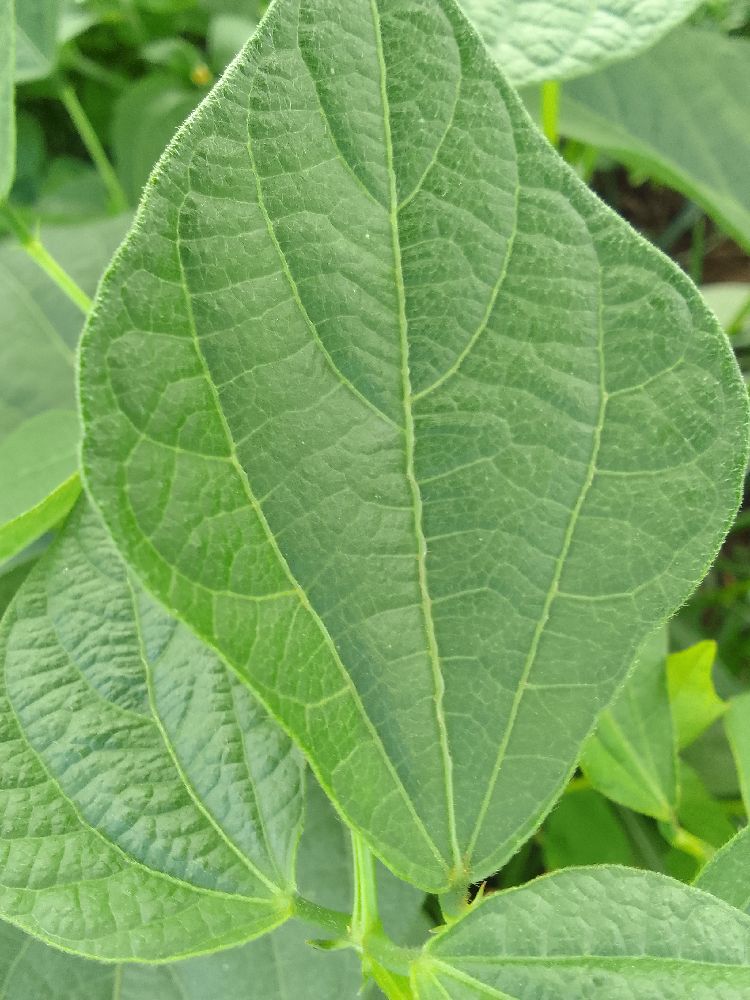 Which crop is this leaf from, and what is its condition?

common bean, healthy
